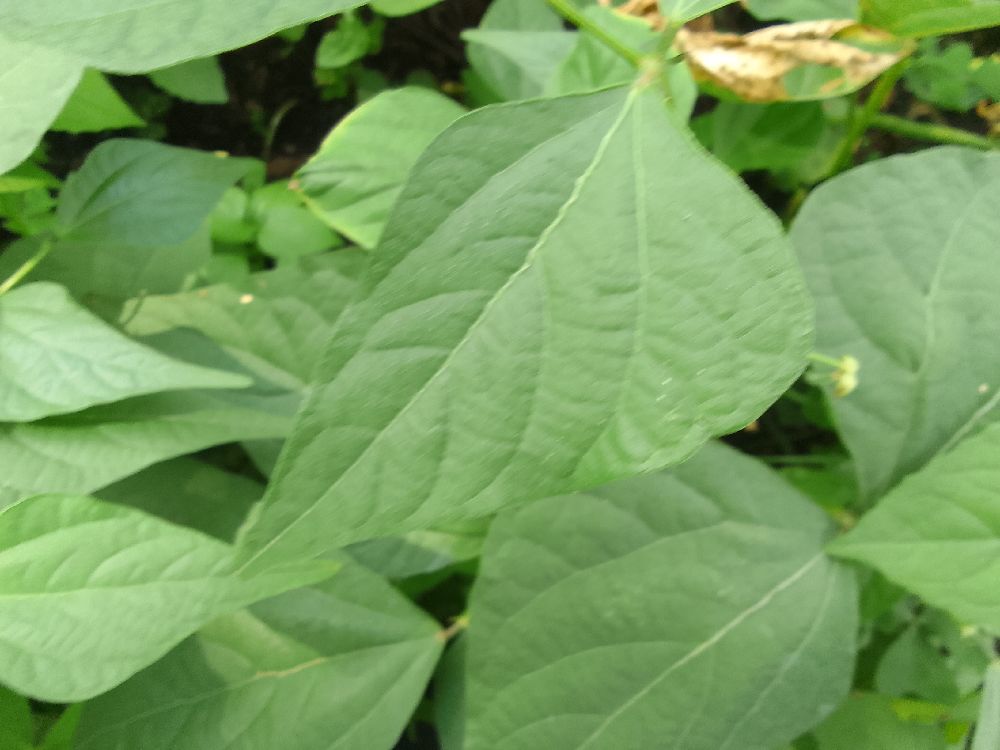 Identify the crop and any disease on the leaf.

common bean, healthy
